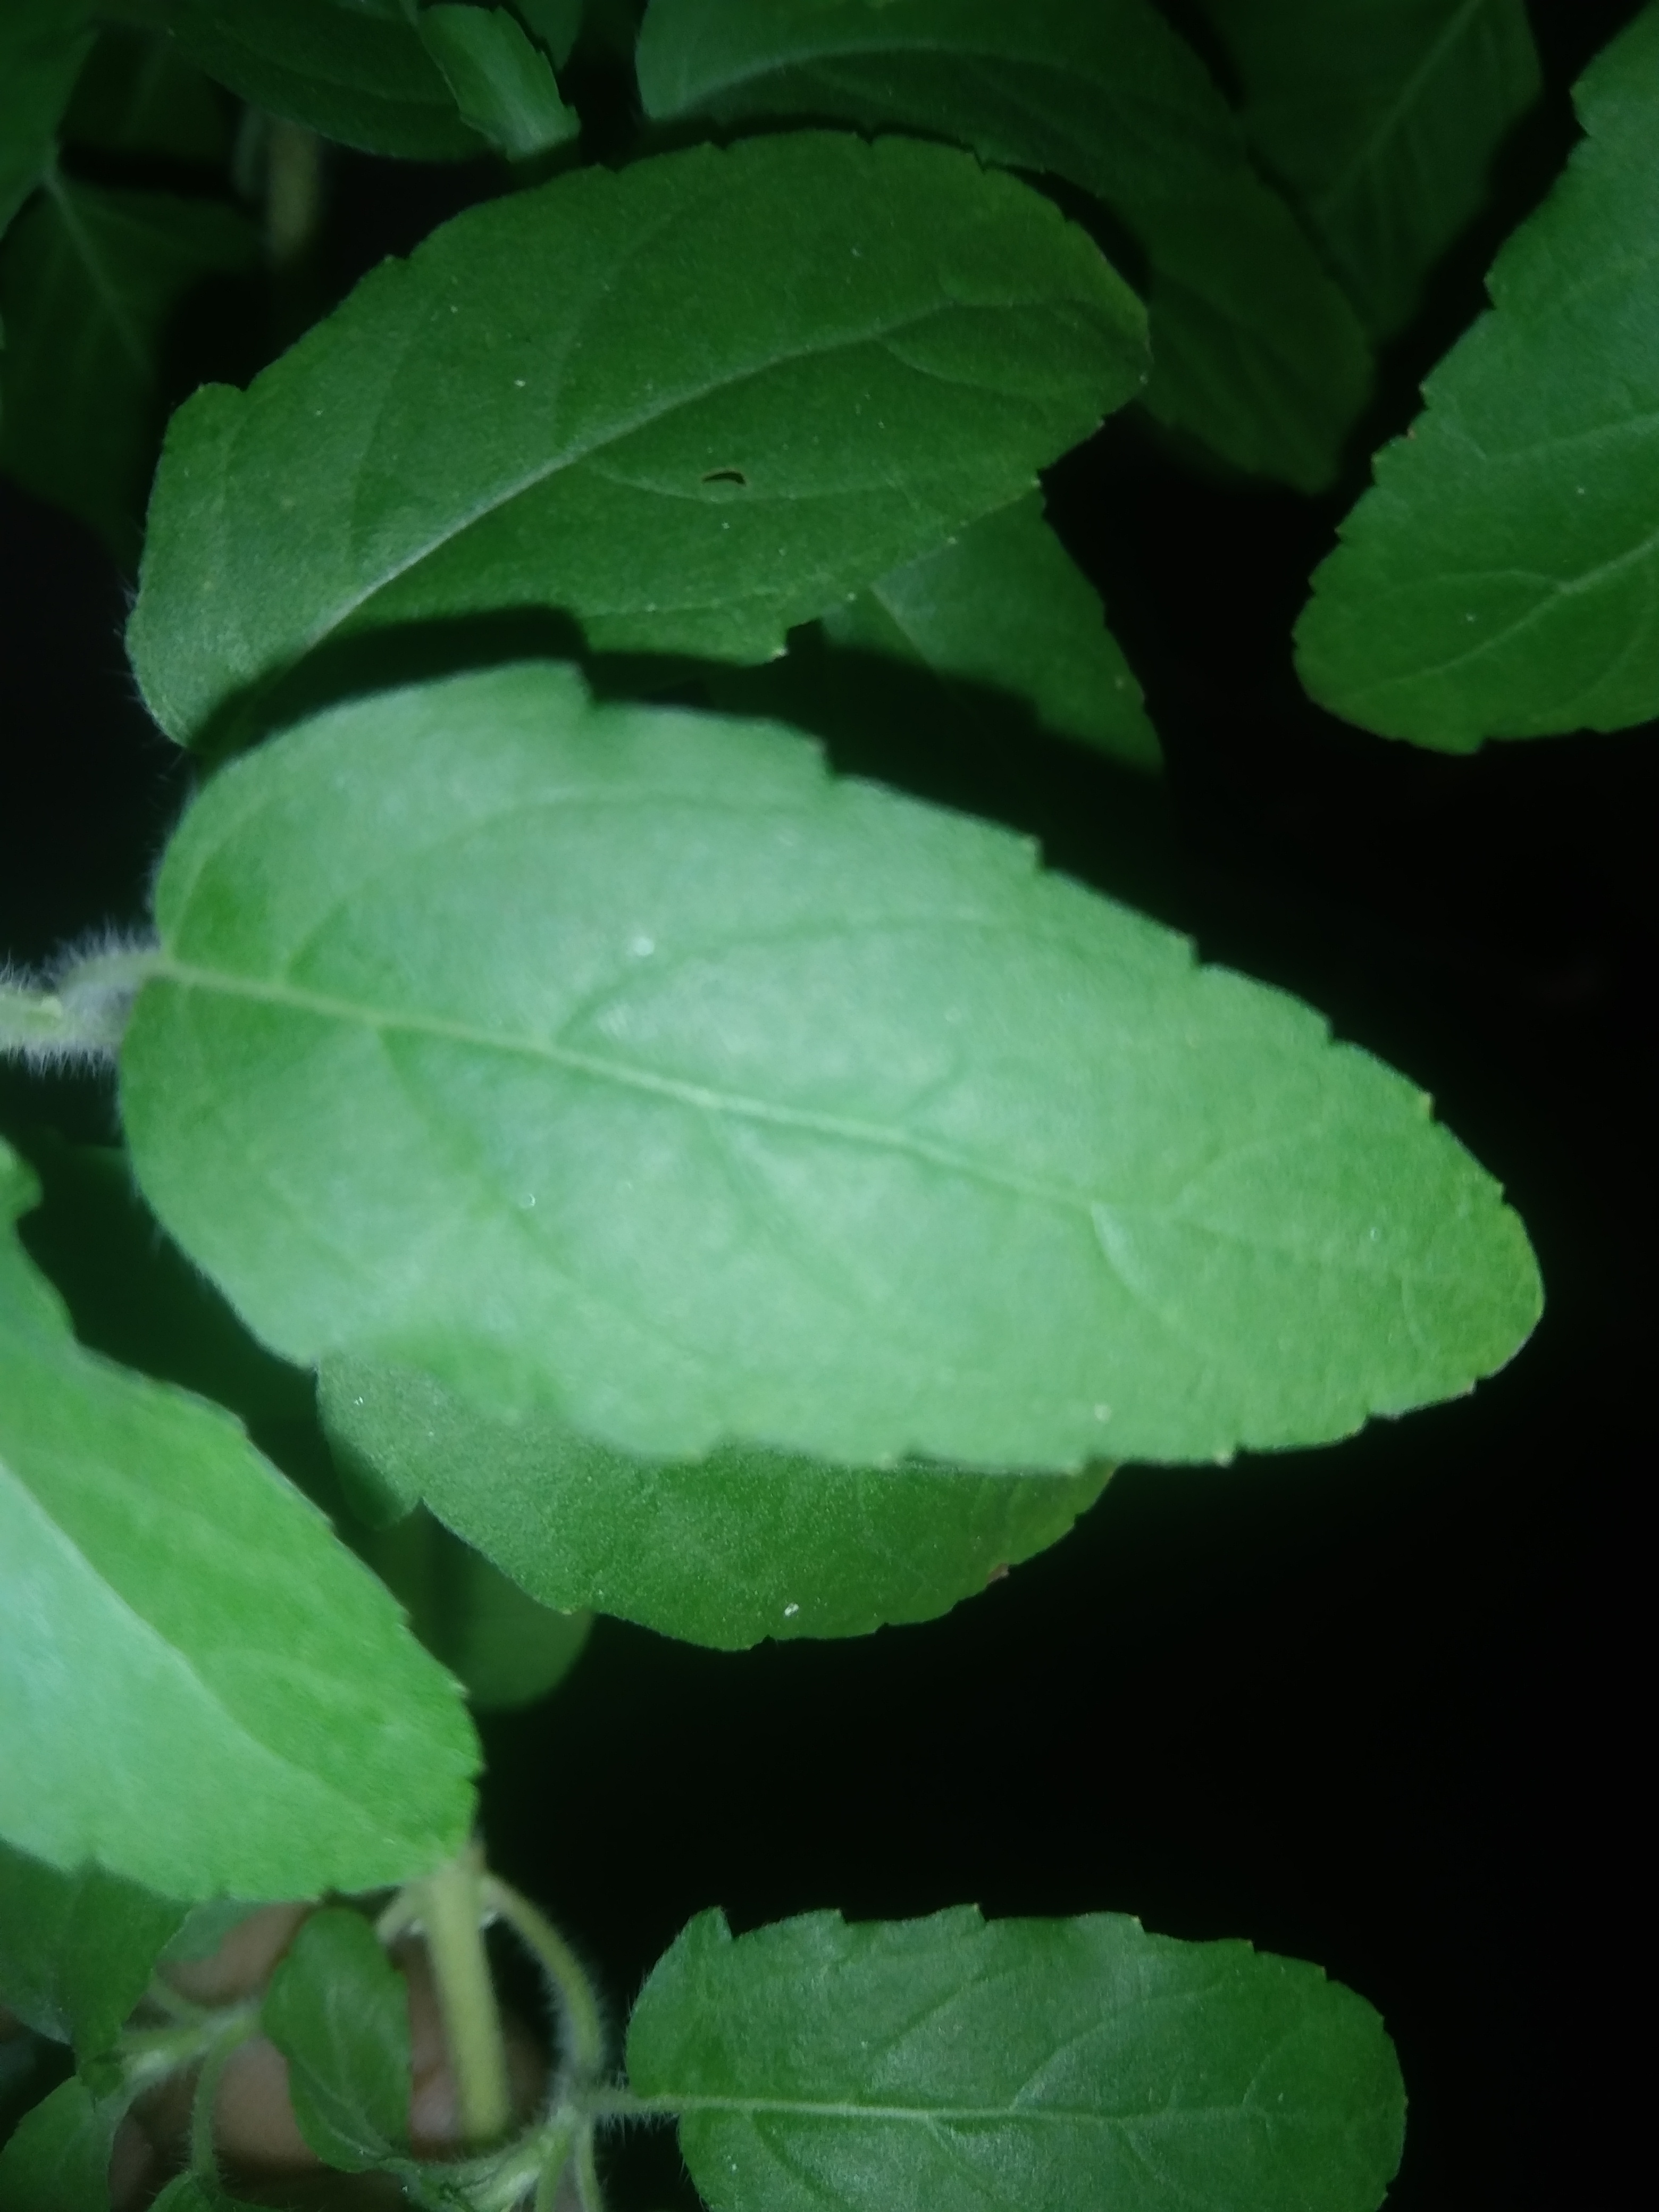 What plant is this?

tulshi
